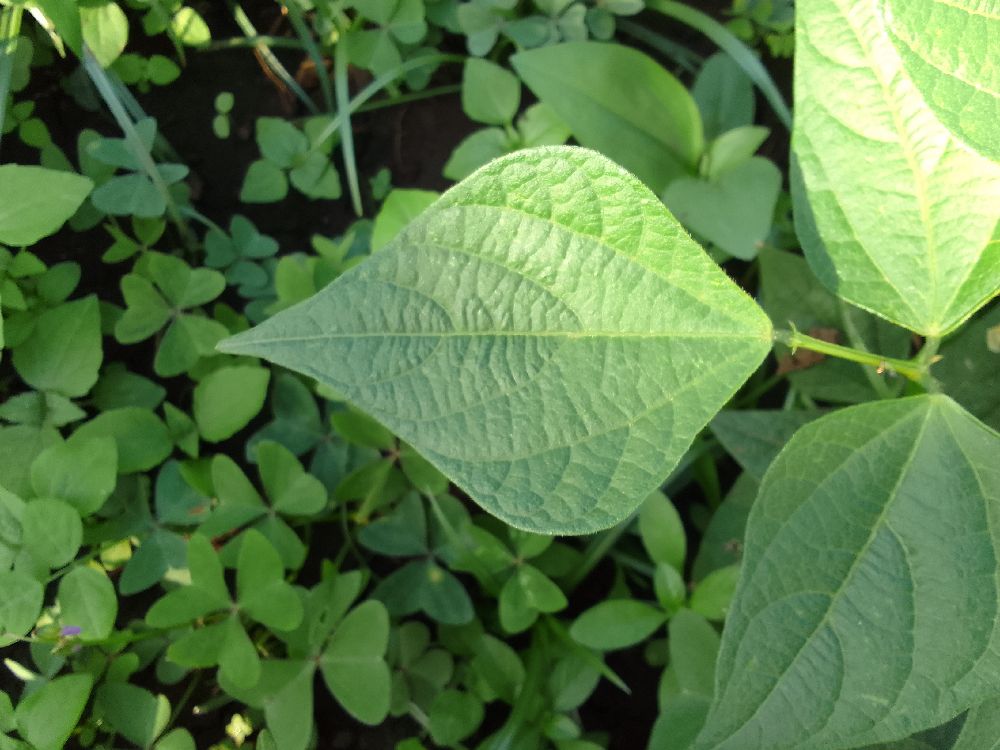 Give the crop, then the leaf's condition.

common bean, healthy
